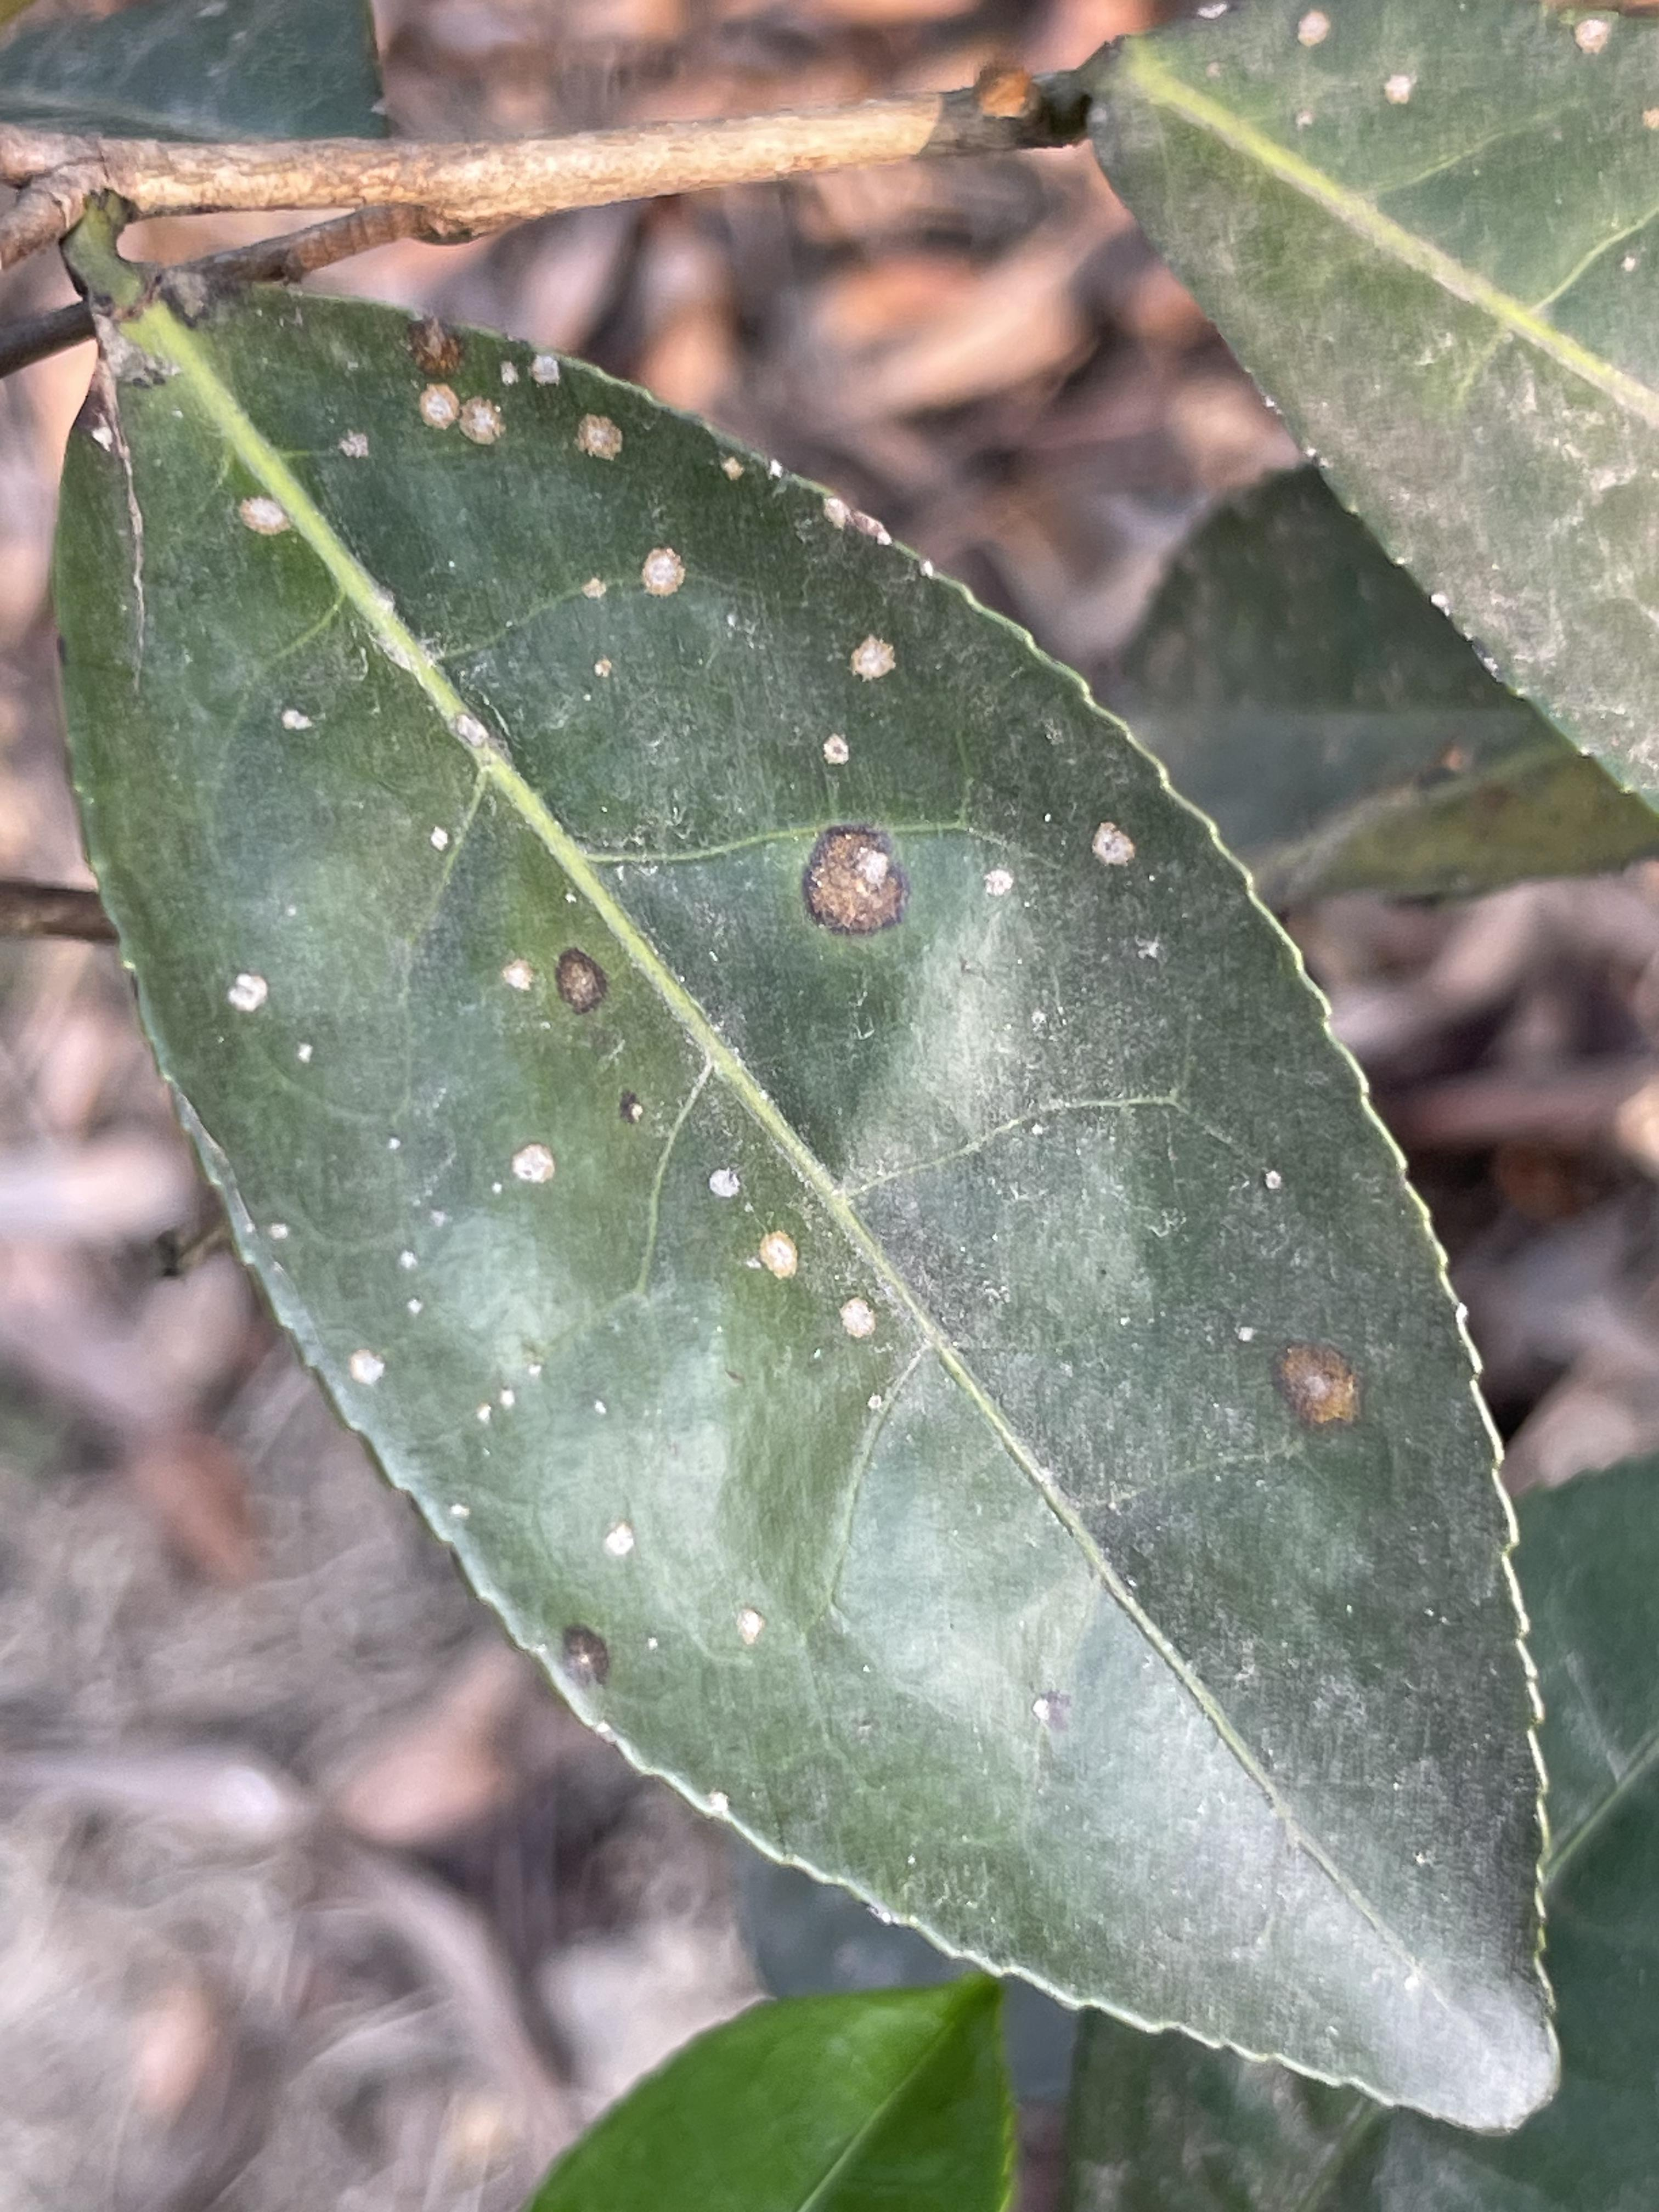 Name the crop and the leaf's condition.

tea, red rust
